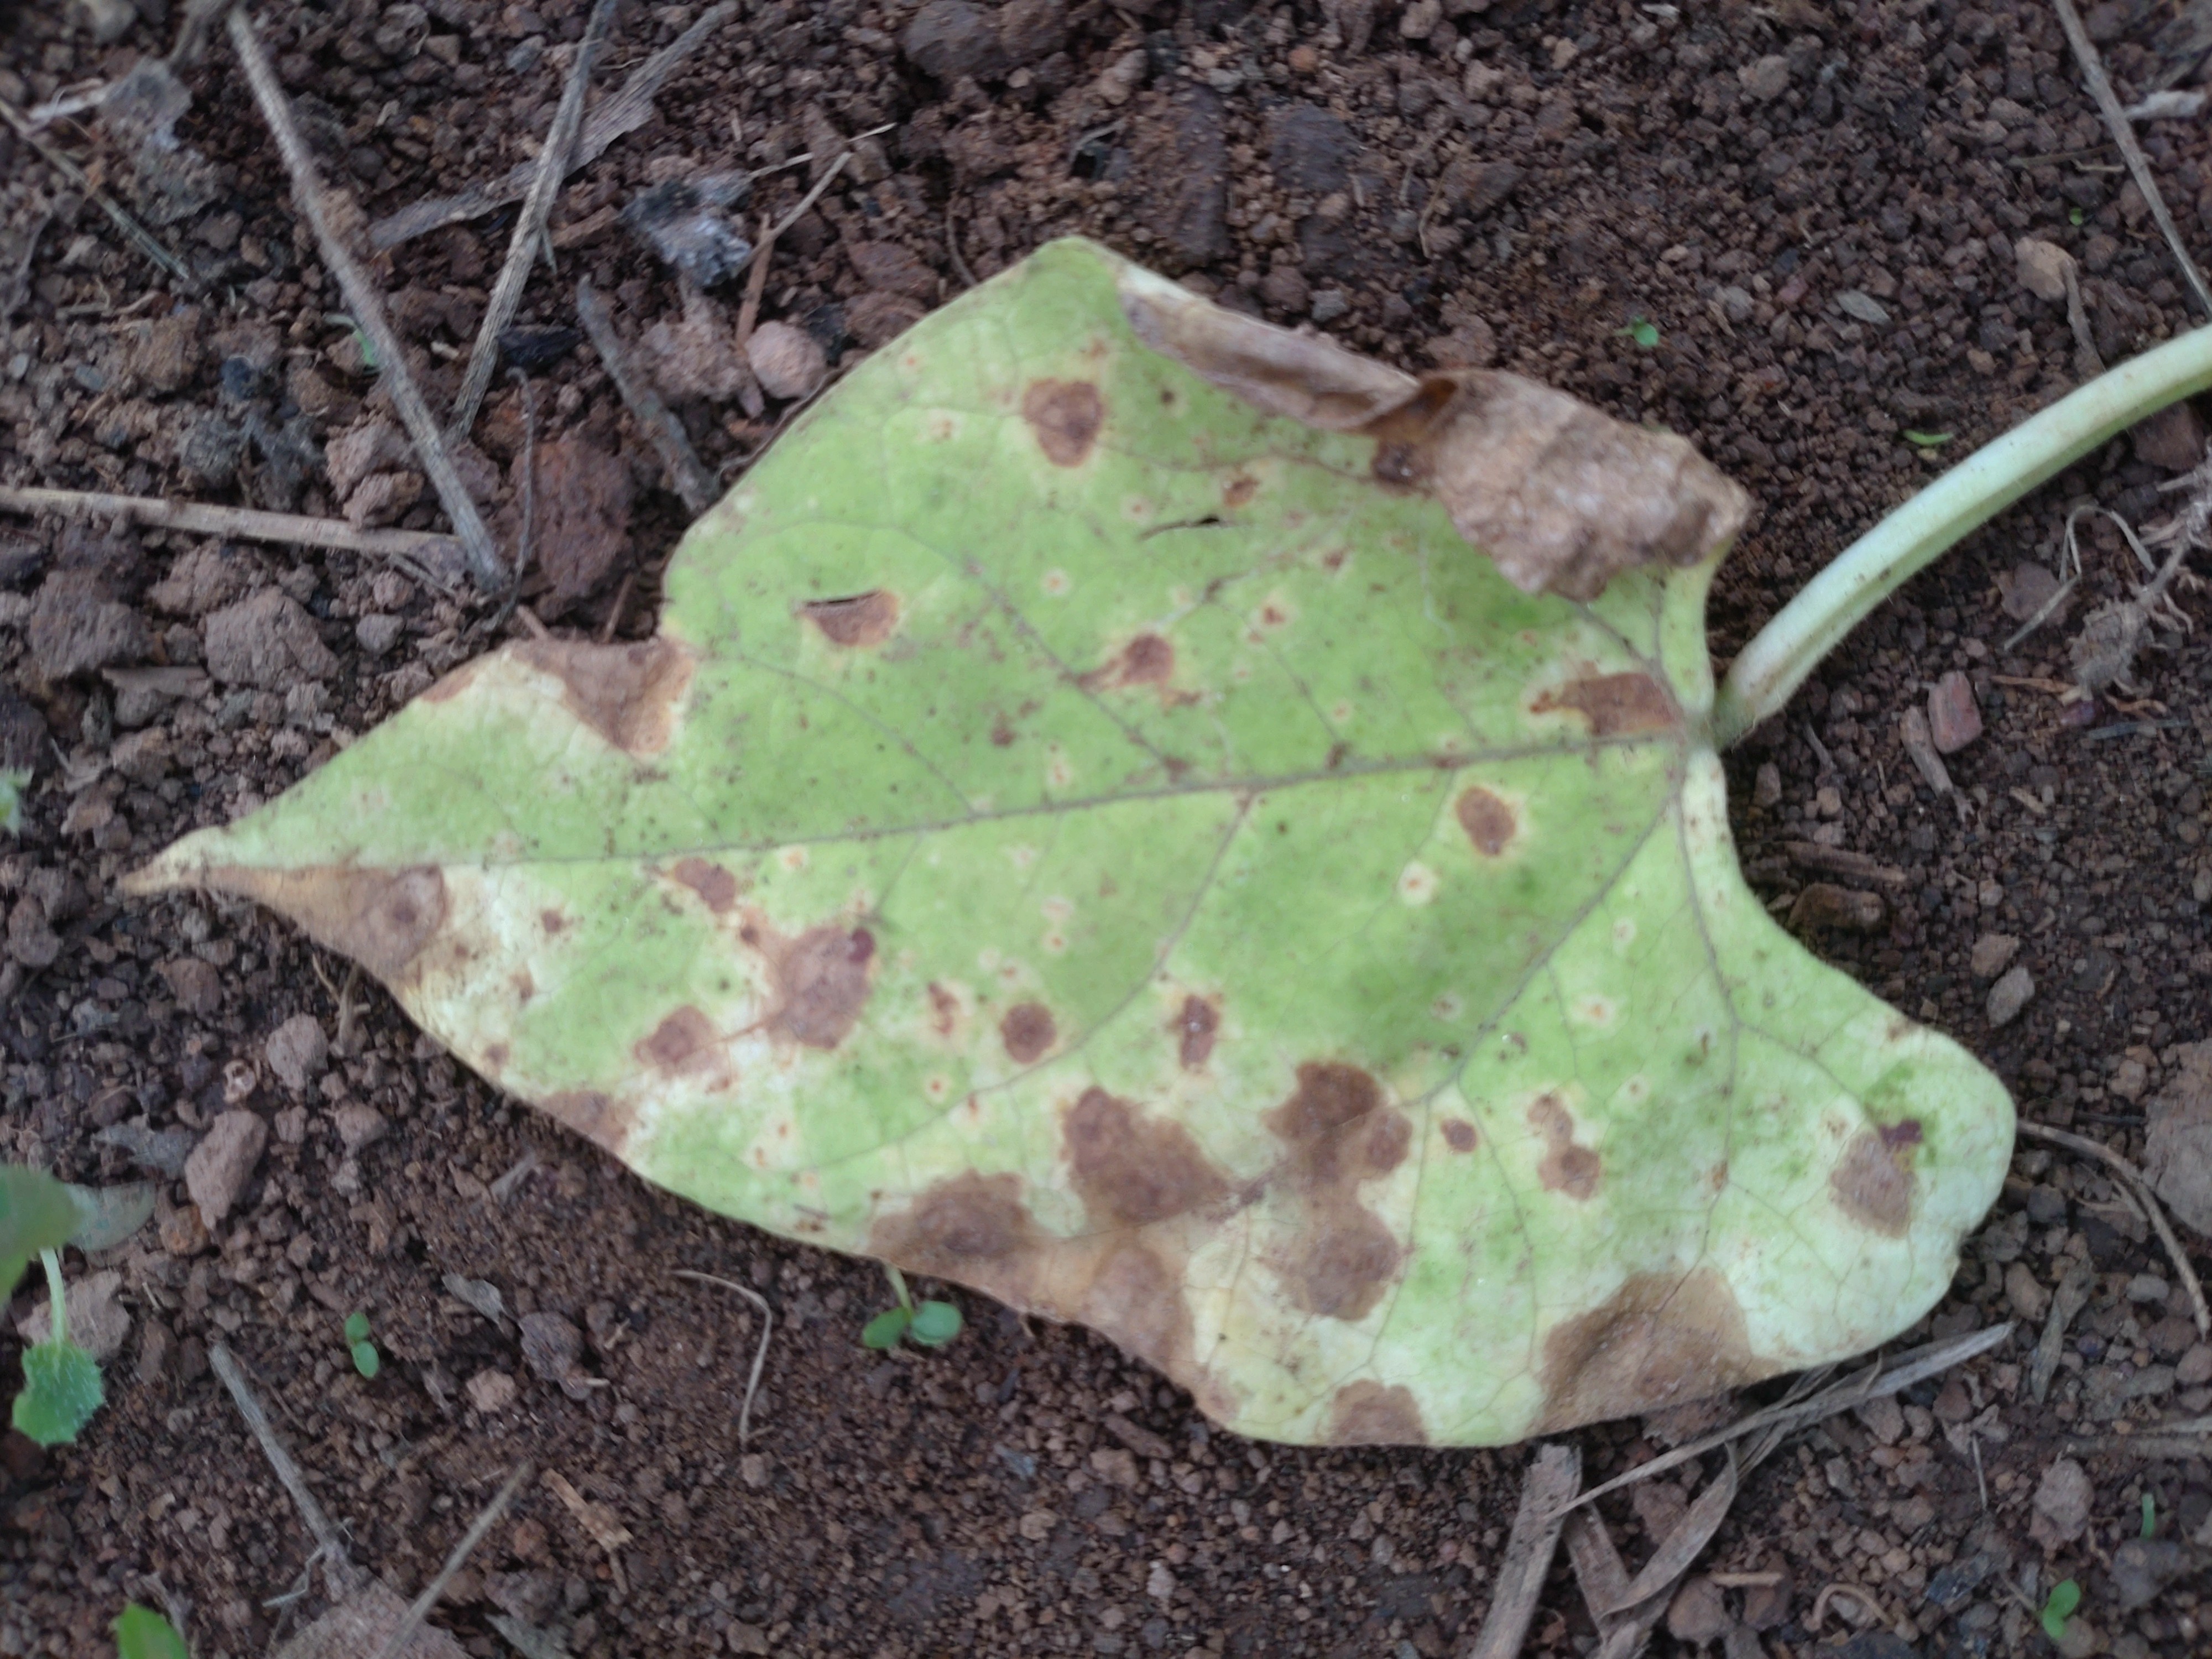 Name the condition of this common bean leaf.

anthracnose
